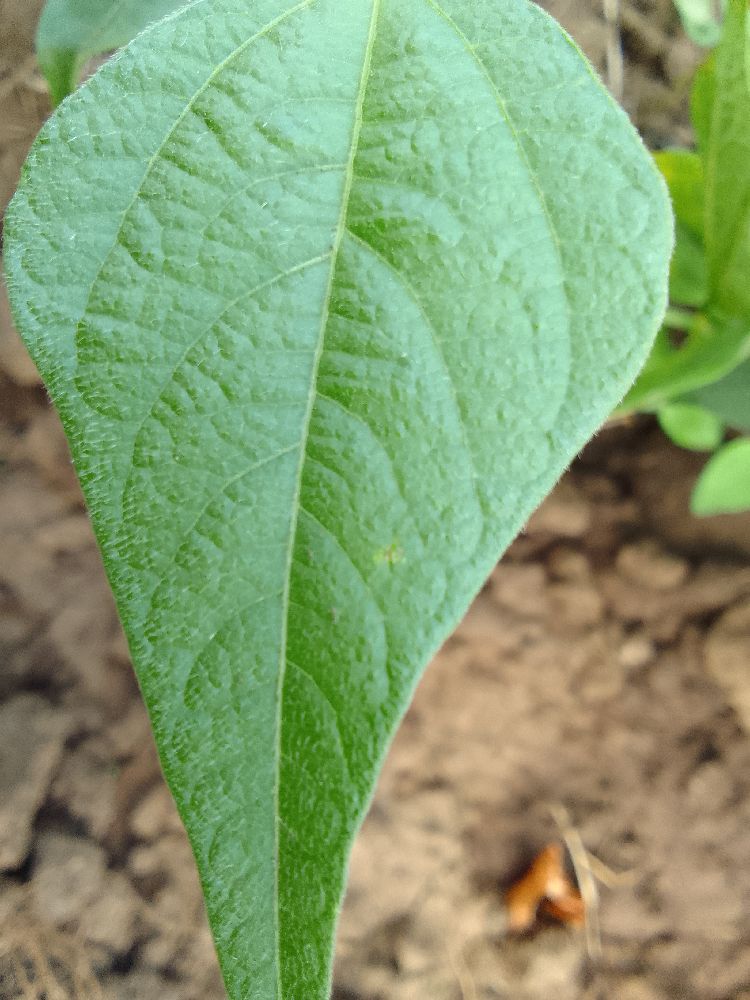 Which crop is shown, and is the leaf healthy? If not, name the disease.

common bean, healthy
